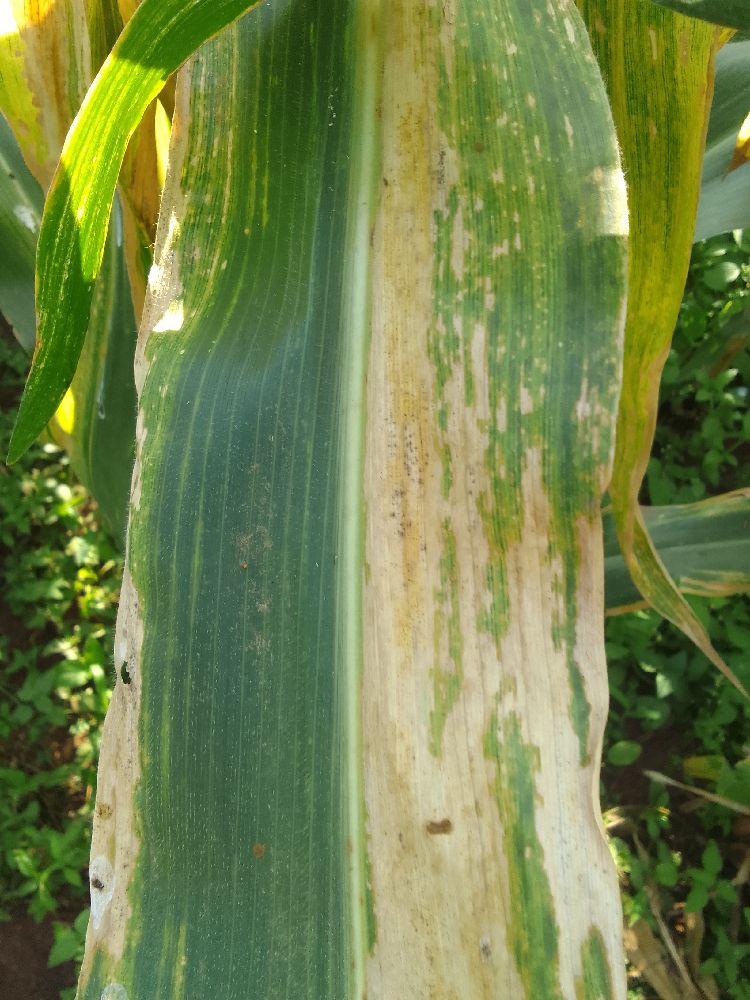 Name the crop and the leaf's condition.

maize, maize lethal necrosis
